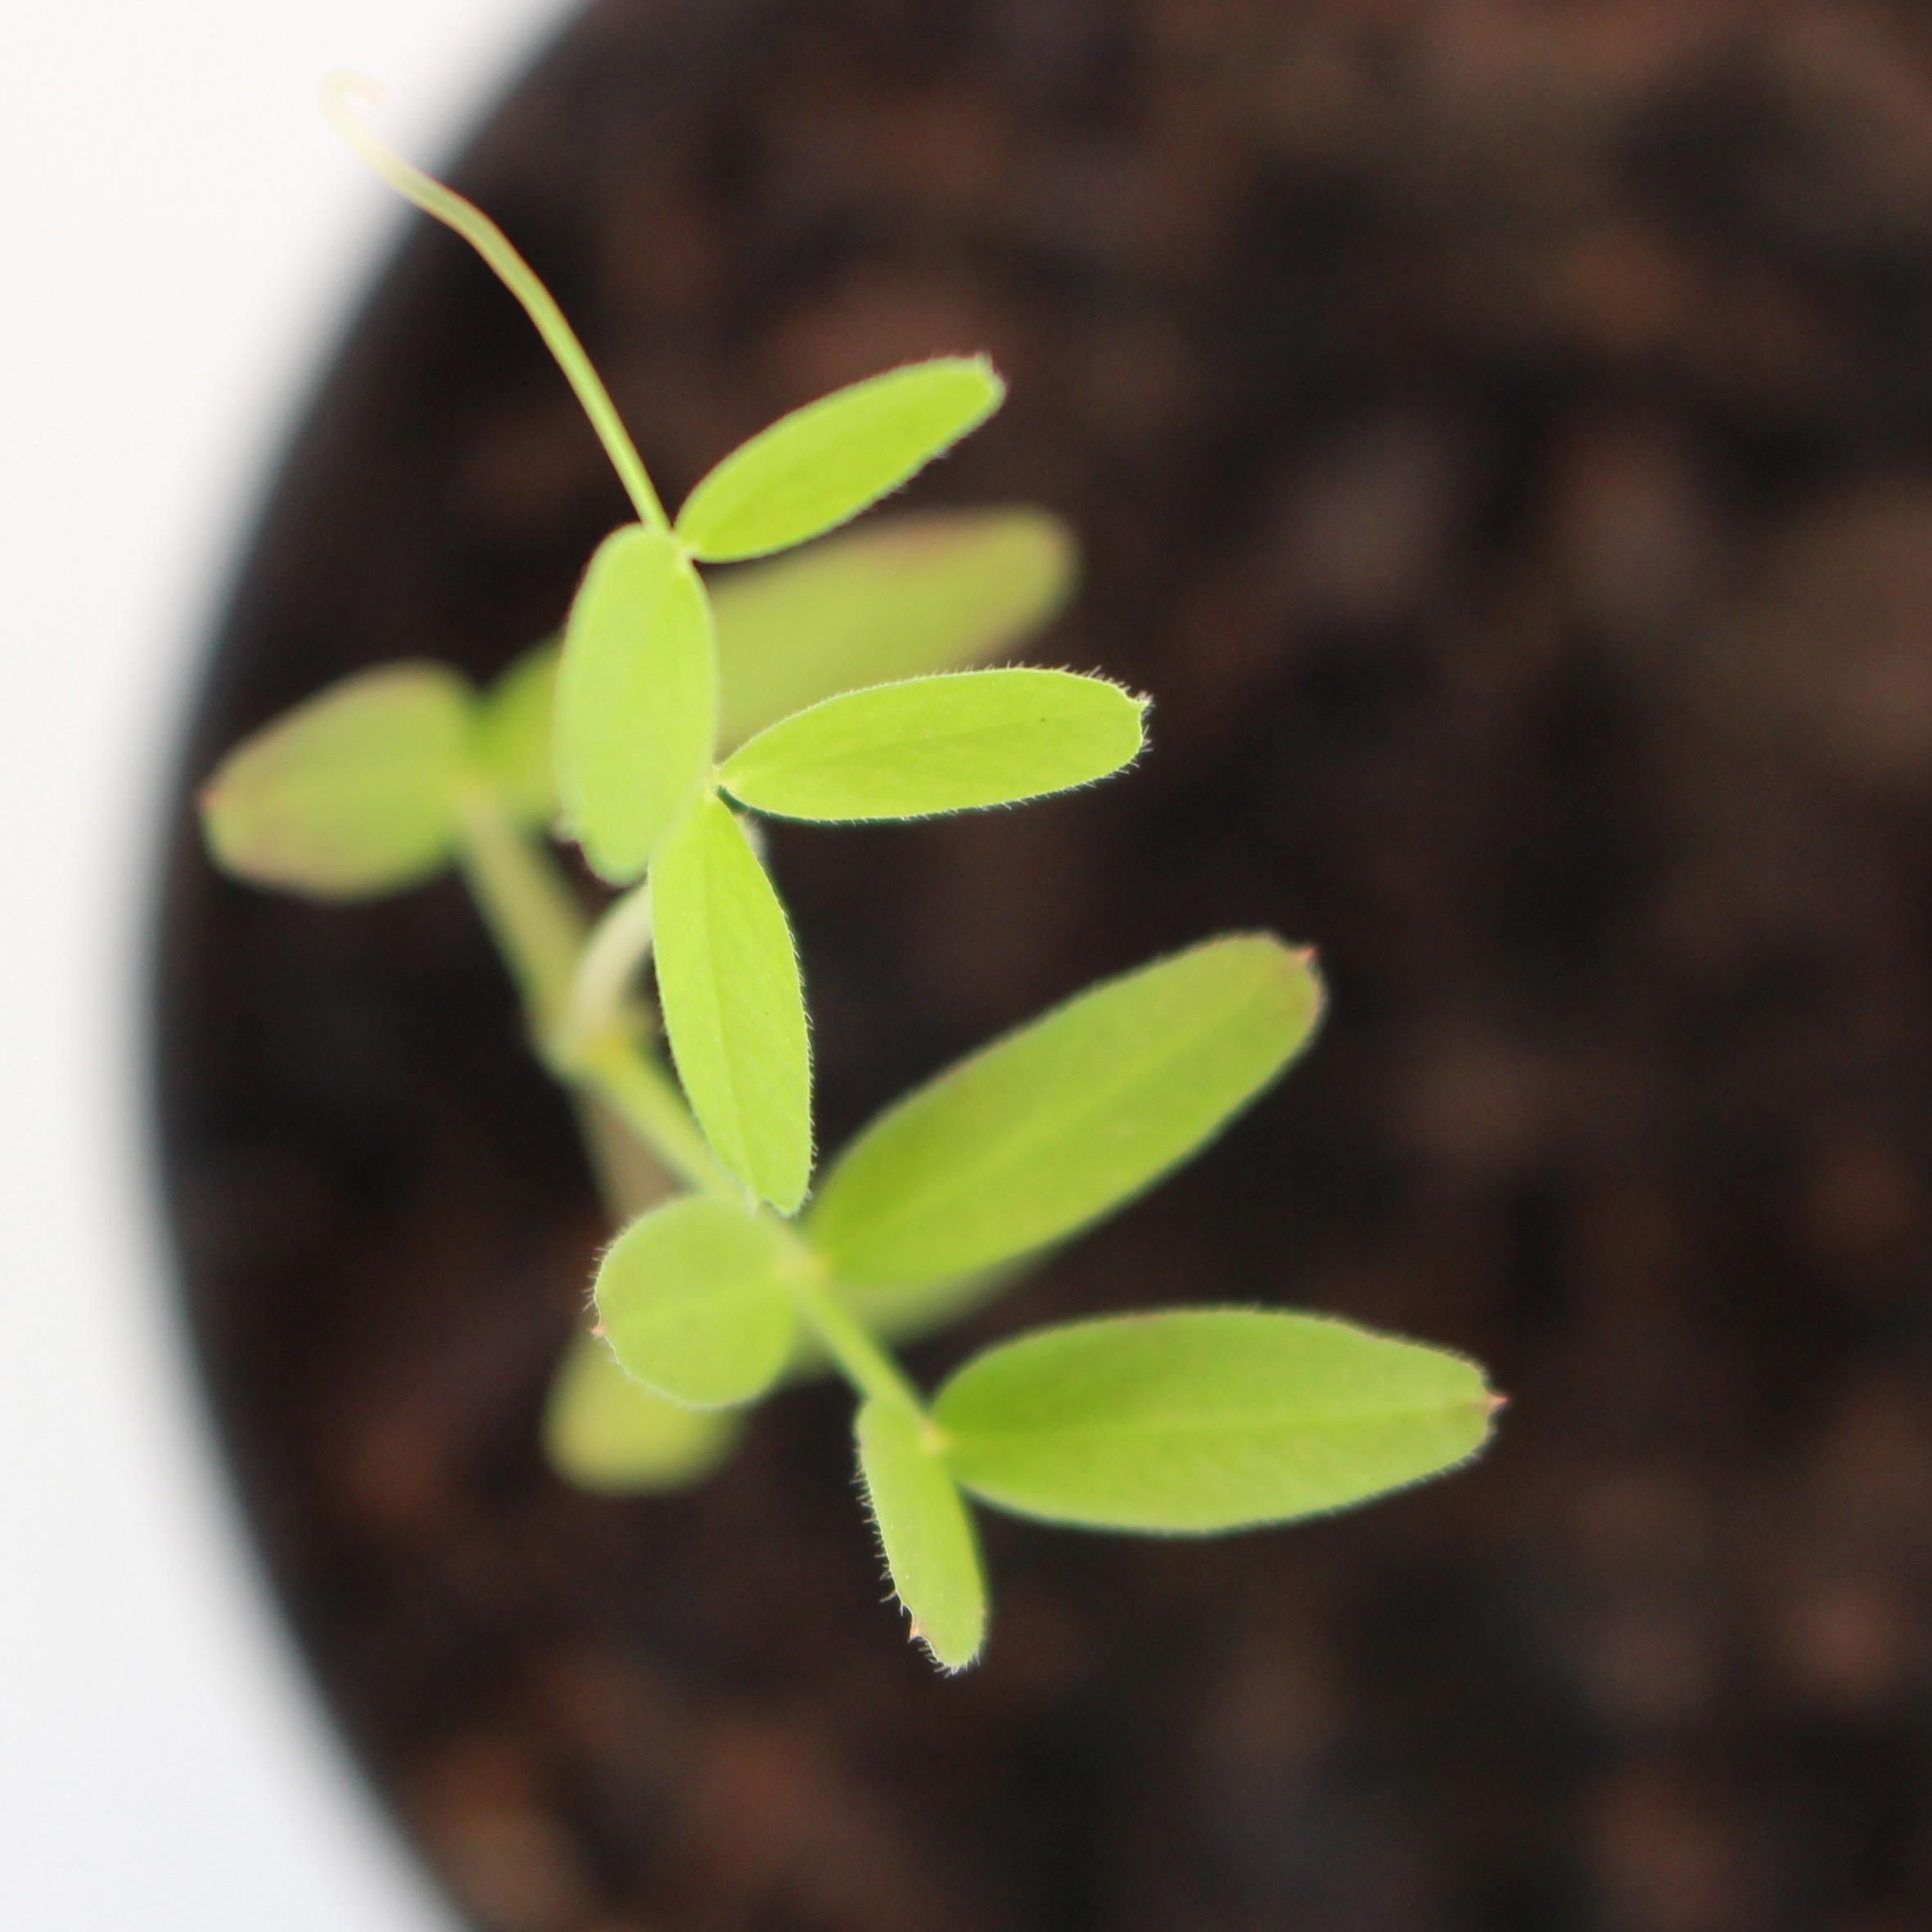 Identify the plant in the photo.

Vicia sativa
